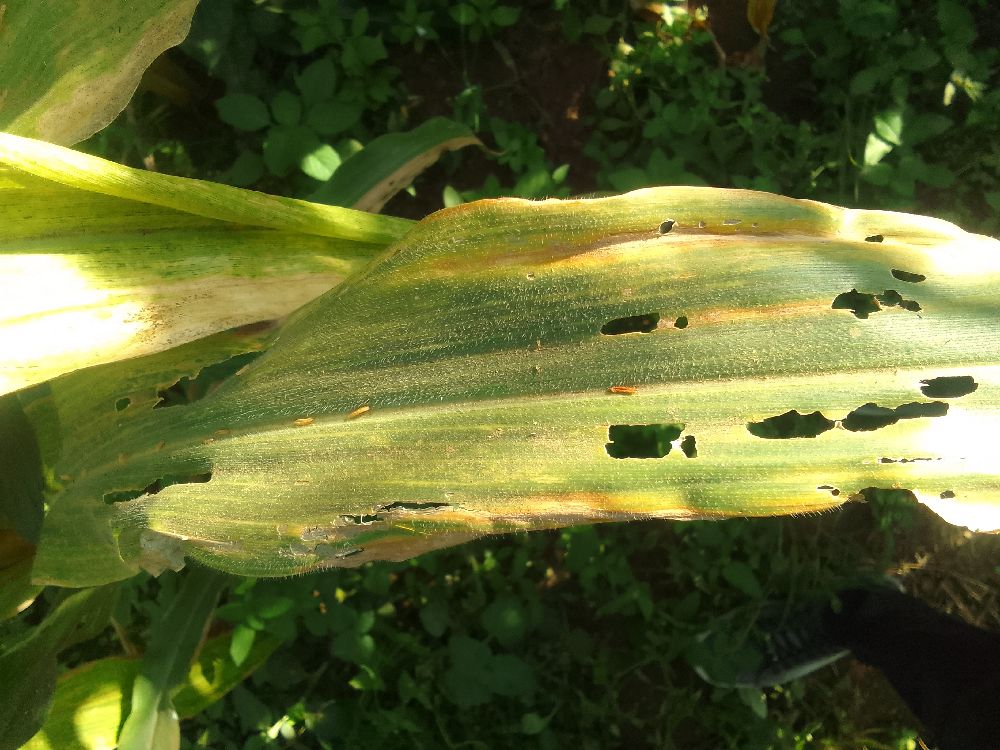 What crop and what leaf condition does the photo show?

maize, maize lethal necrosis
